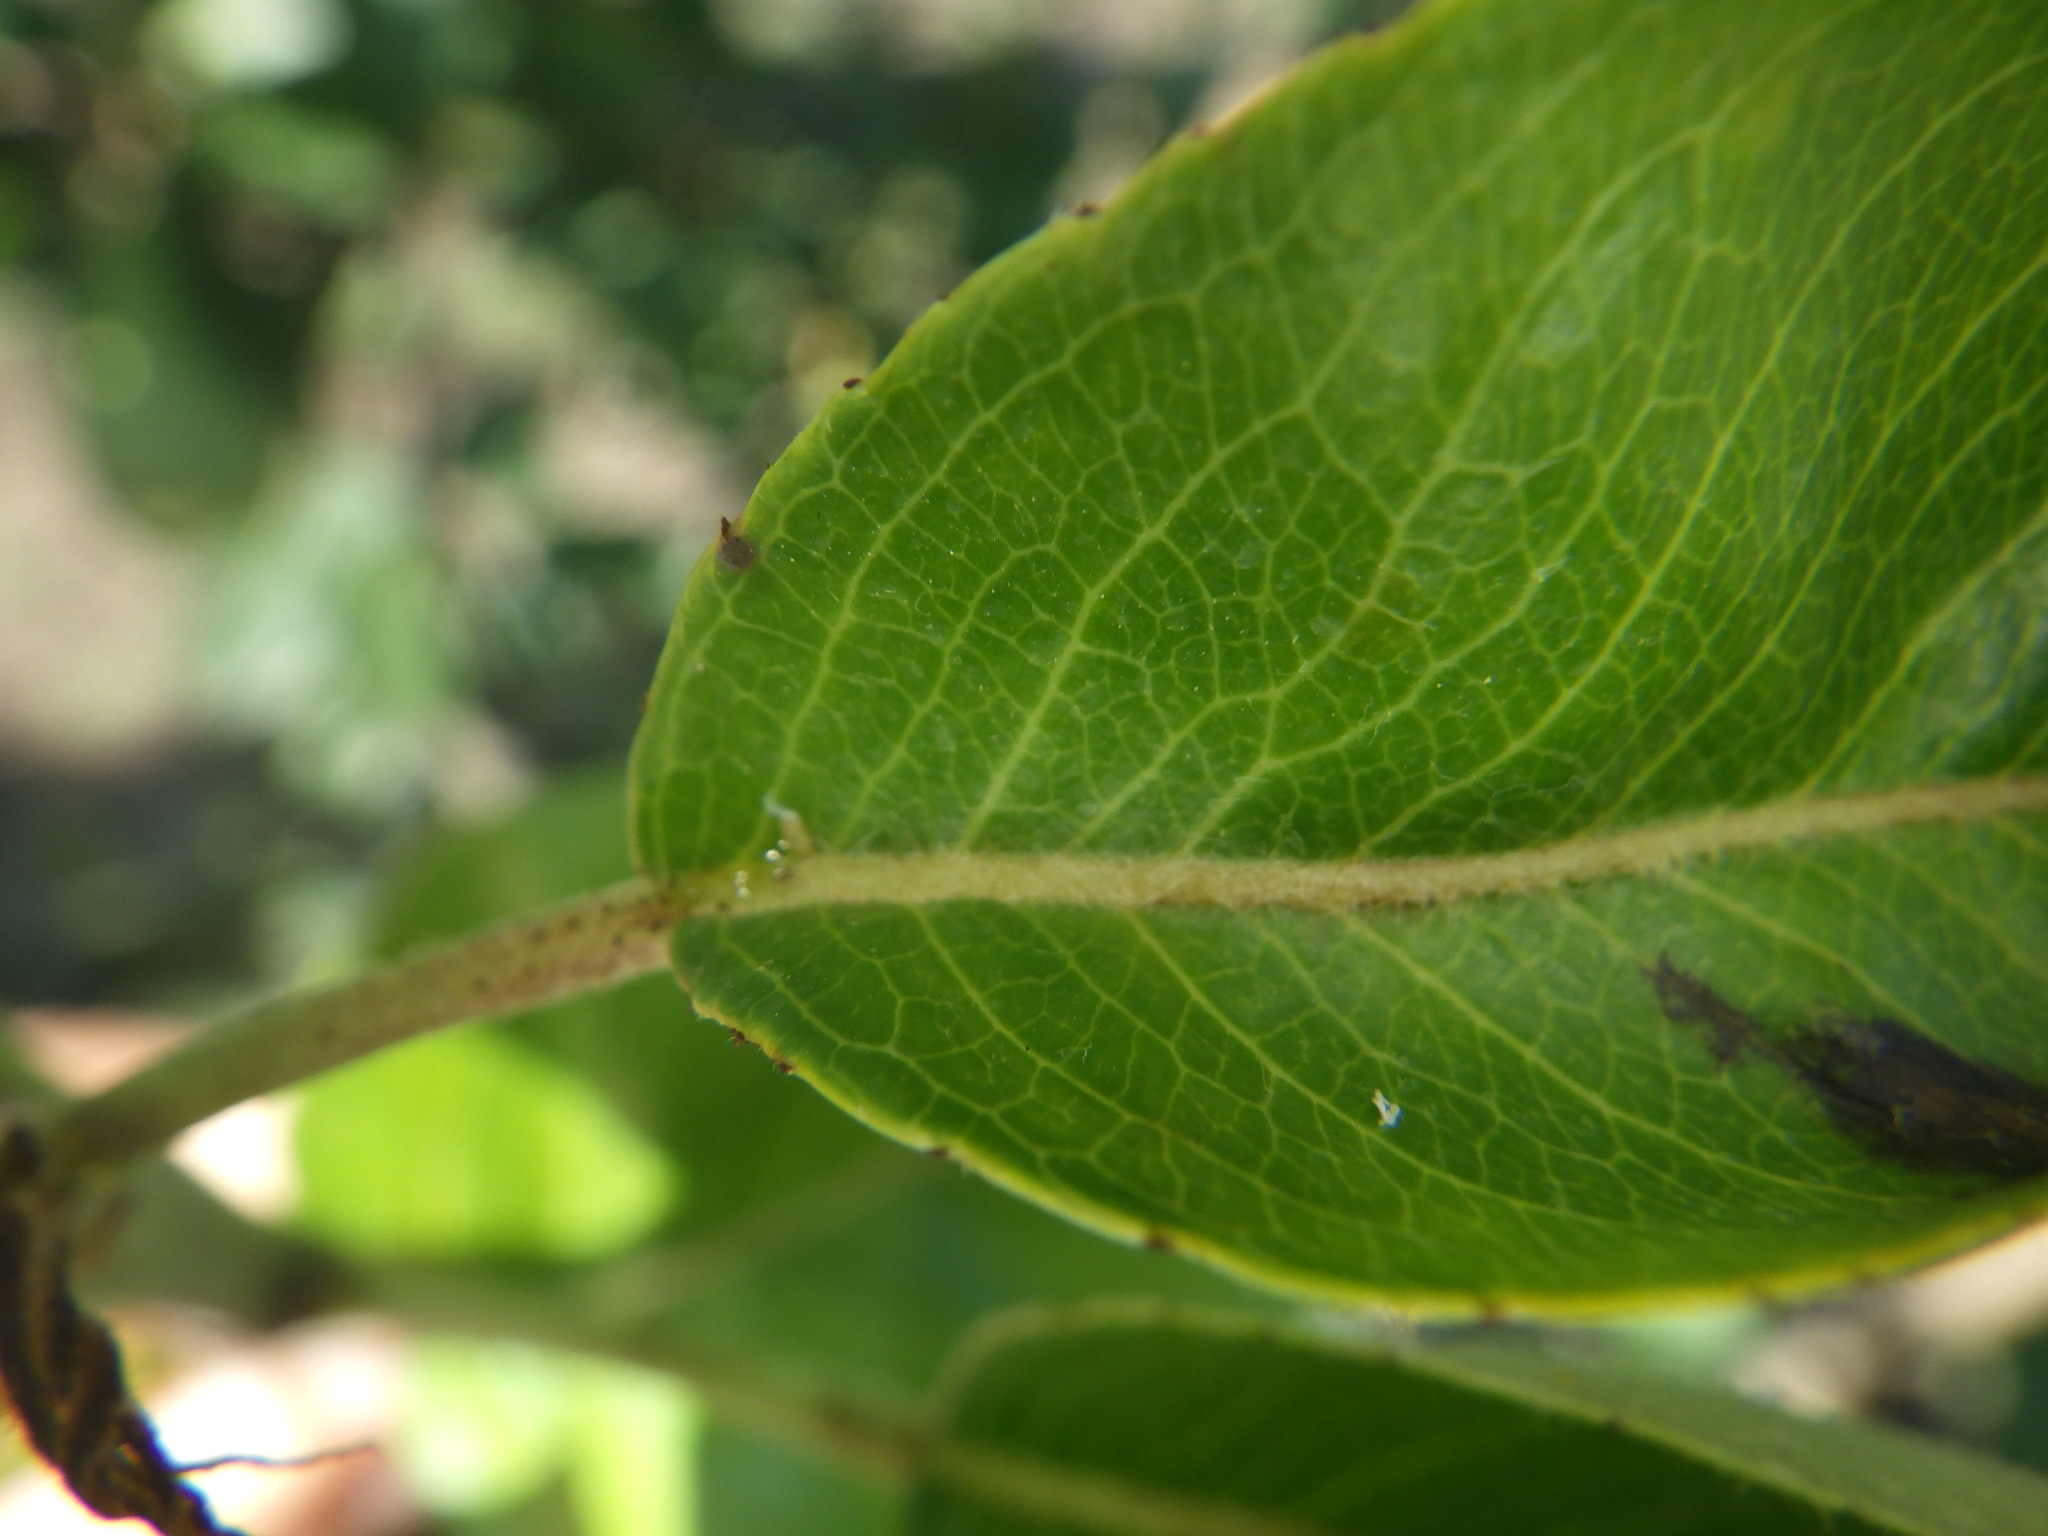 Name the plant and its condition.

pear, chemical damage, psyllid
